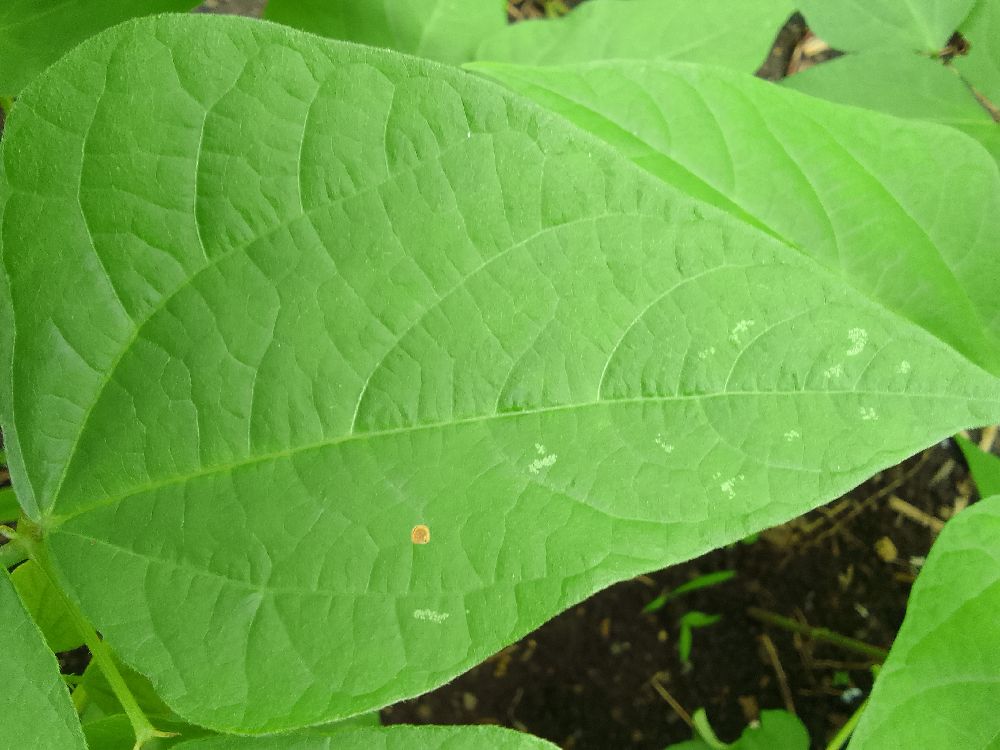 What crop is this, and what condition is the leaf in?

common bean, healthy
